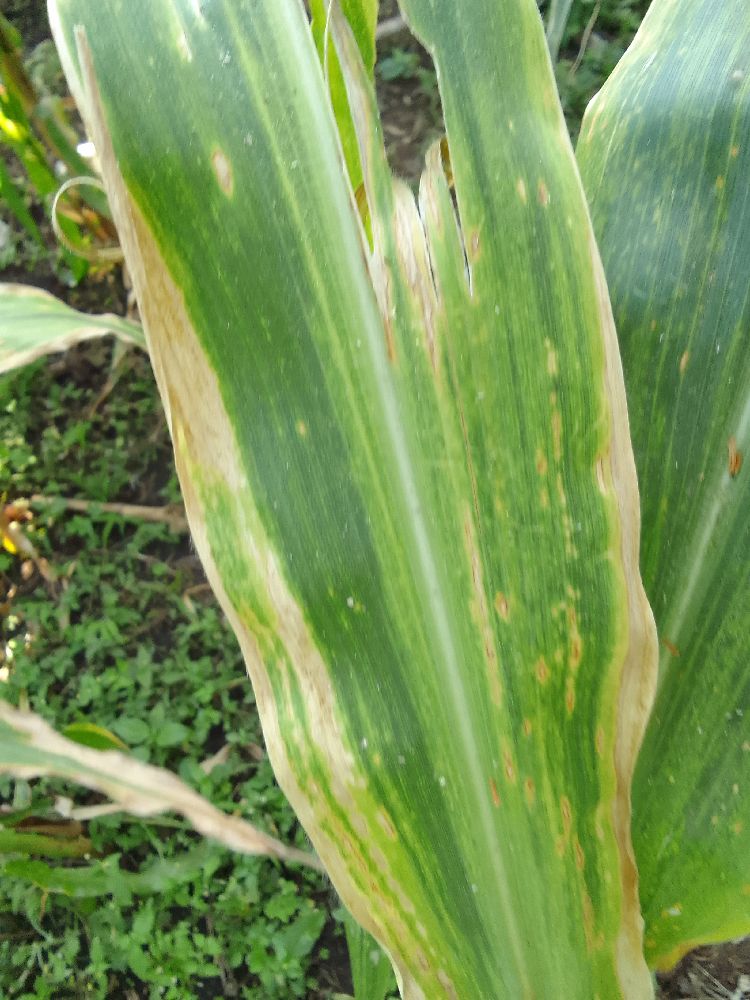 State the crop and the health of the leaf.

maize, maize lethal necrosis
